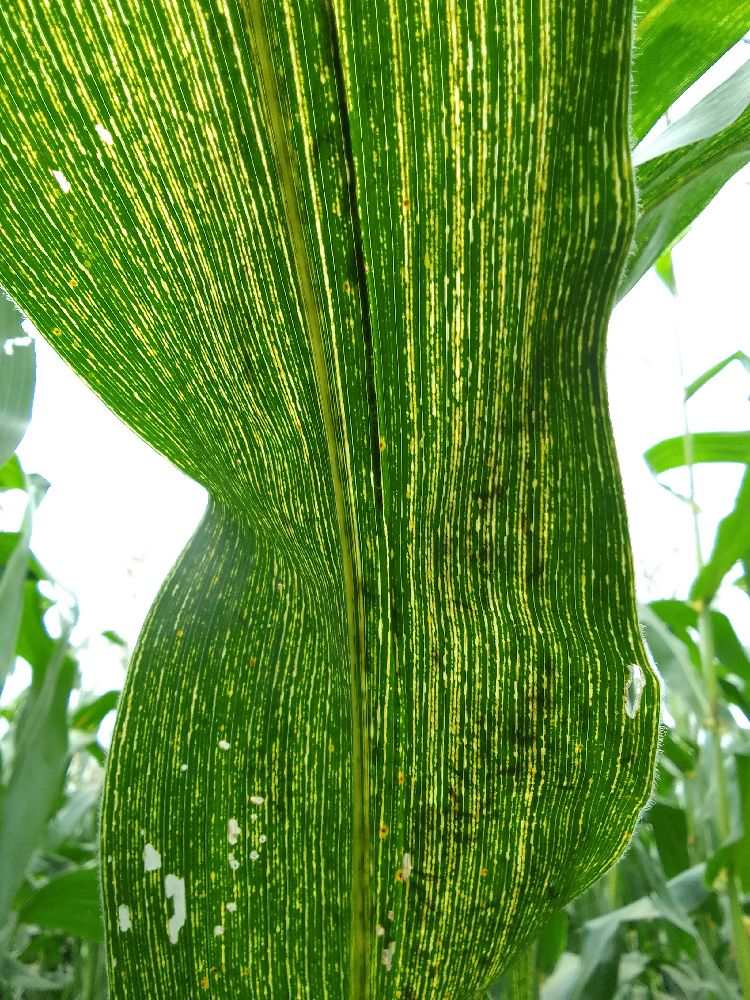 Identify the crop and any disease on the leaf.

maize, maize streak virus
